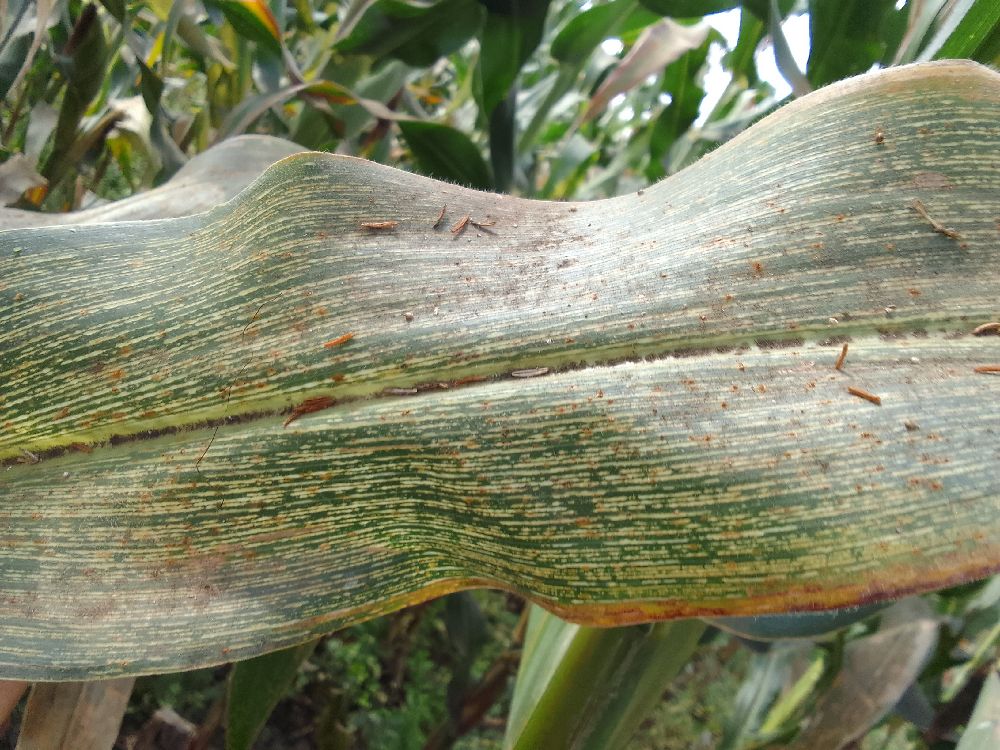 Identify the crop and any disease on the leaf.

maize, maize streak virus
